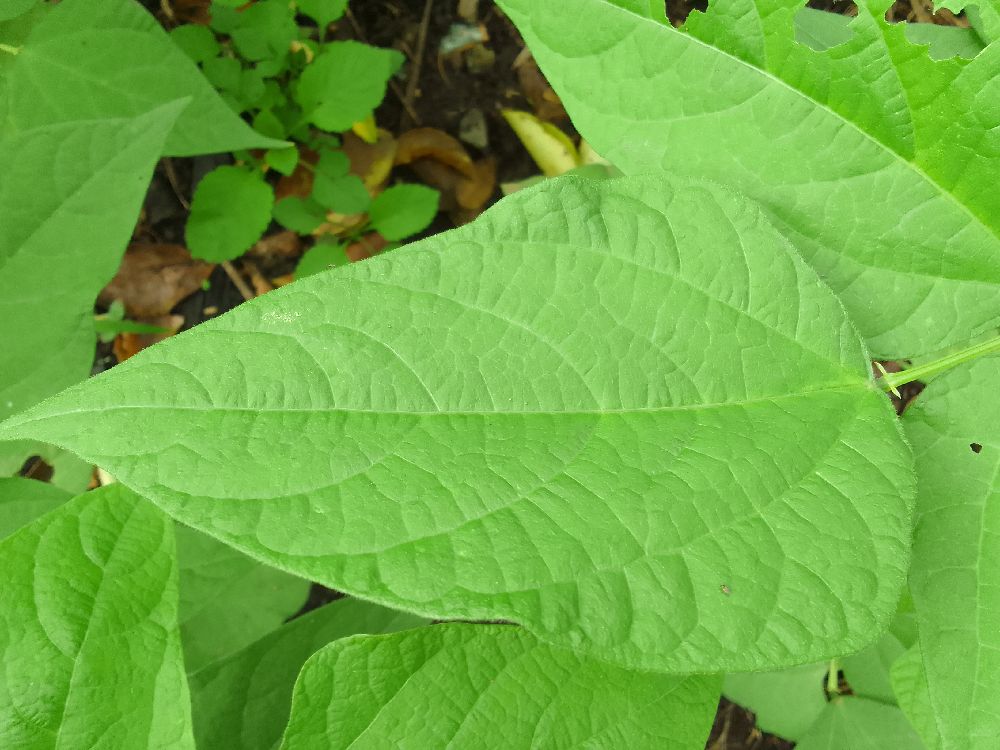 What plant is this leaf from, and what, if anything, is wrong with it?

common bean, healthy
